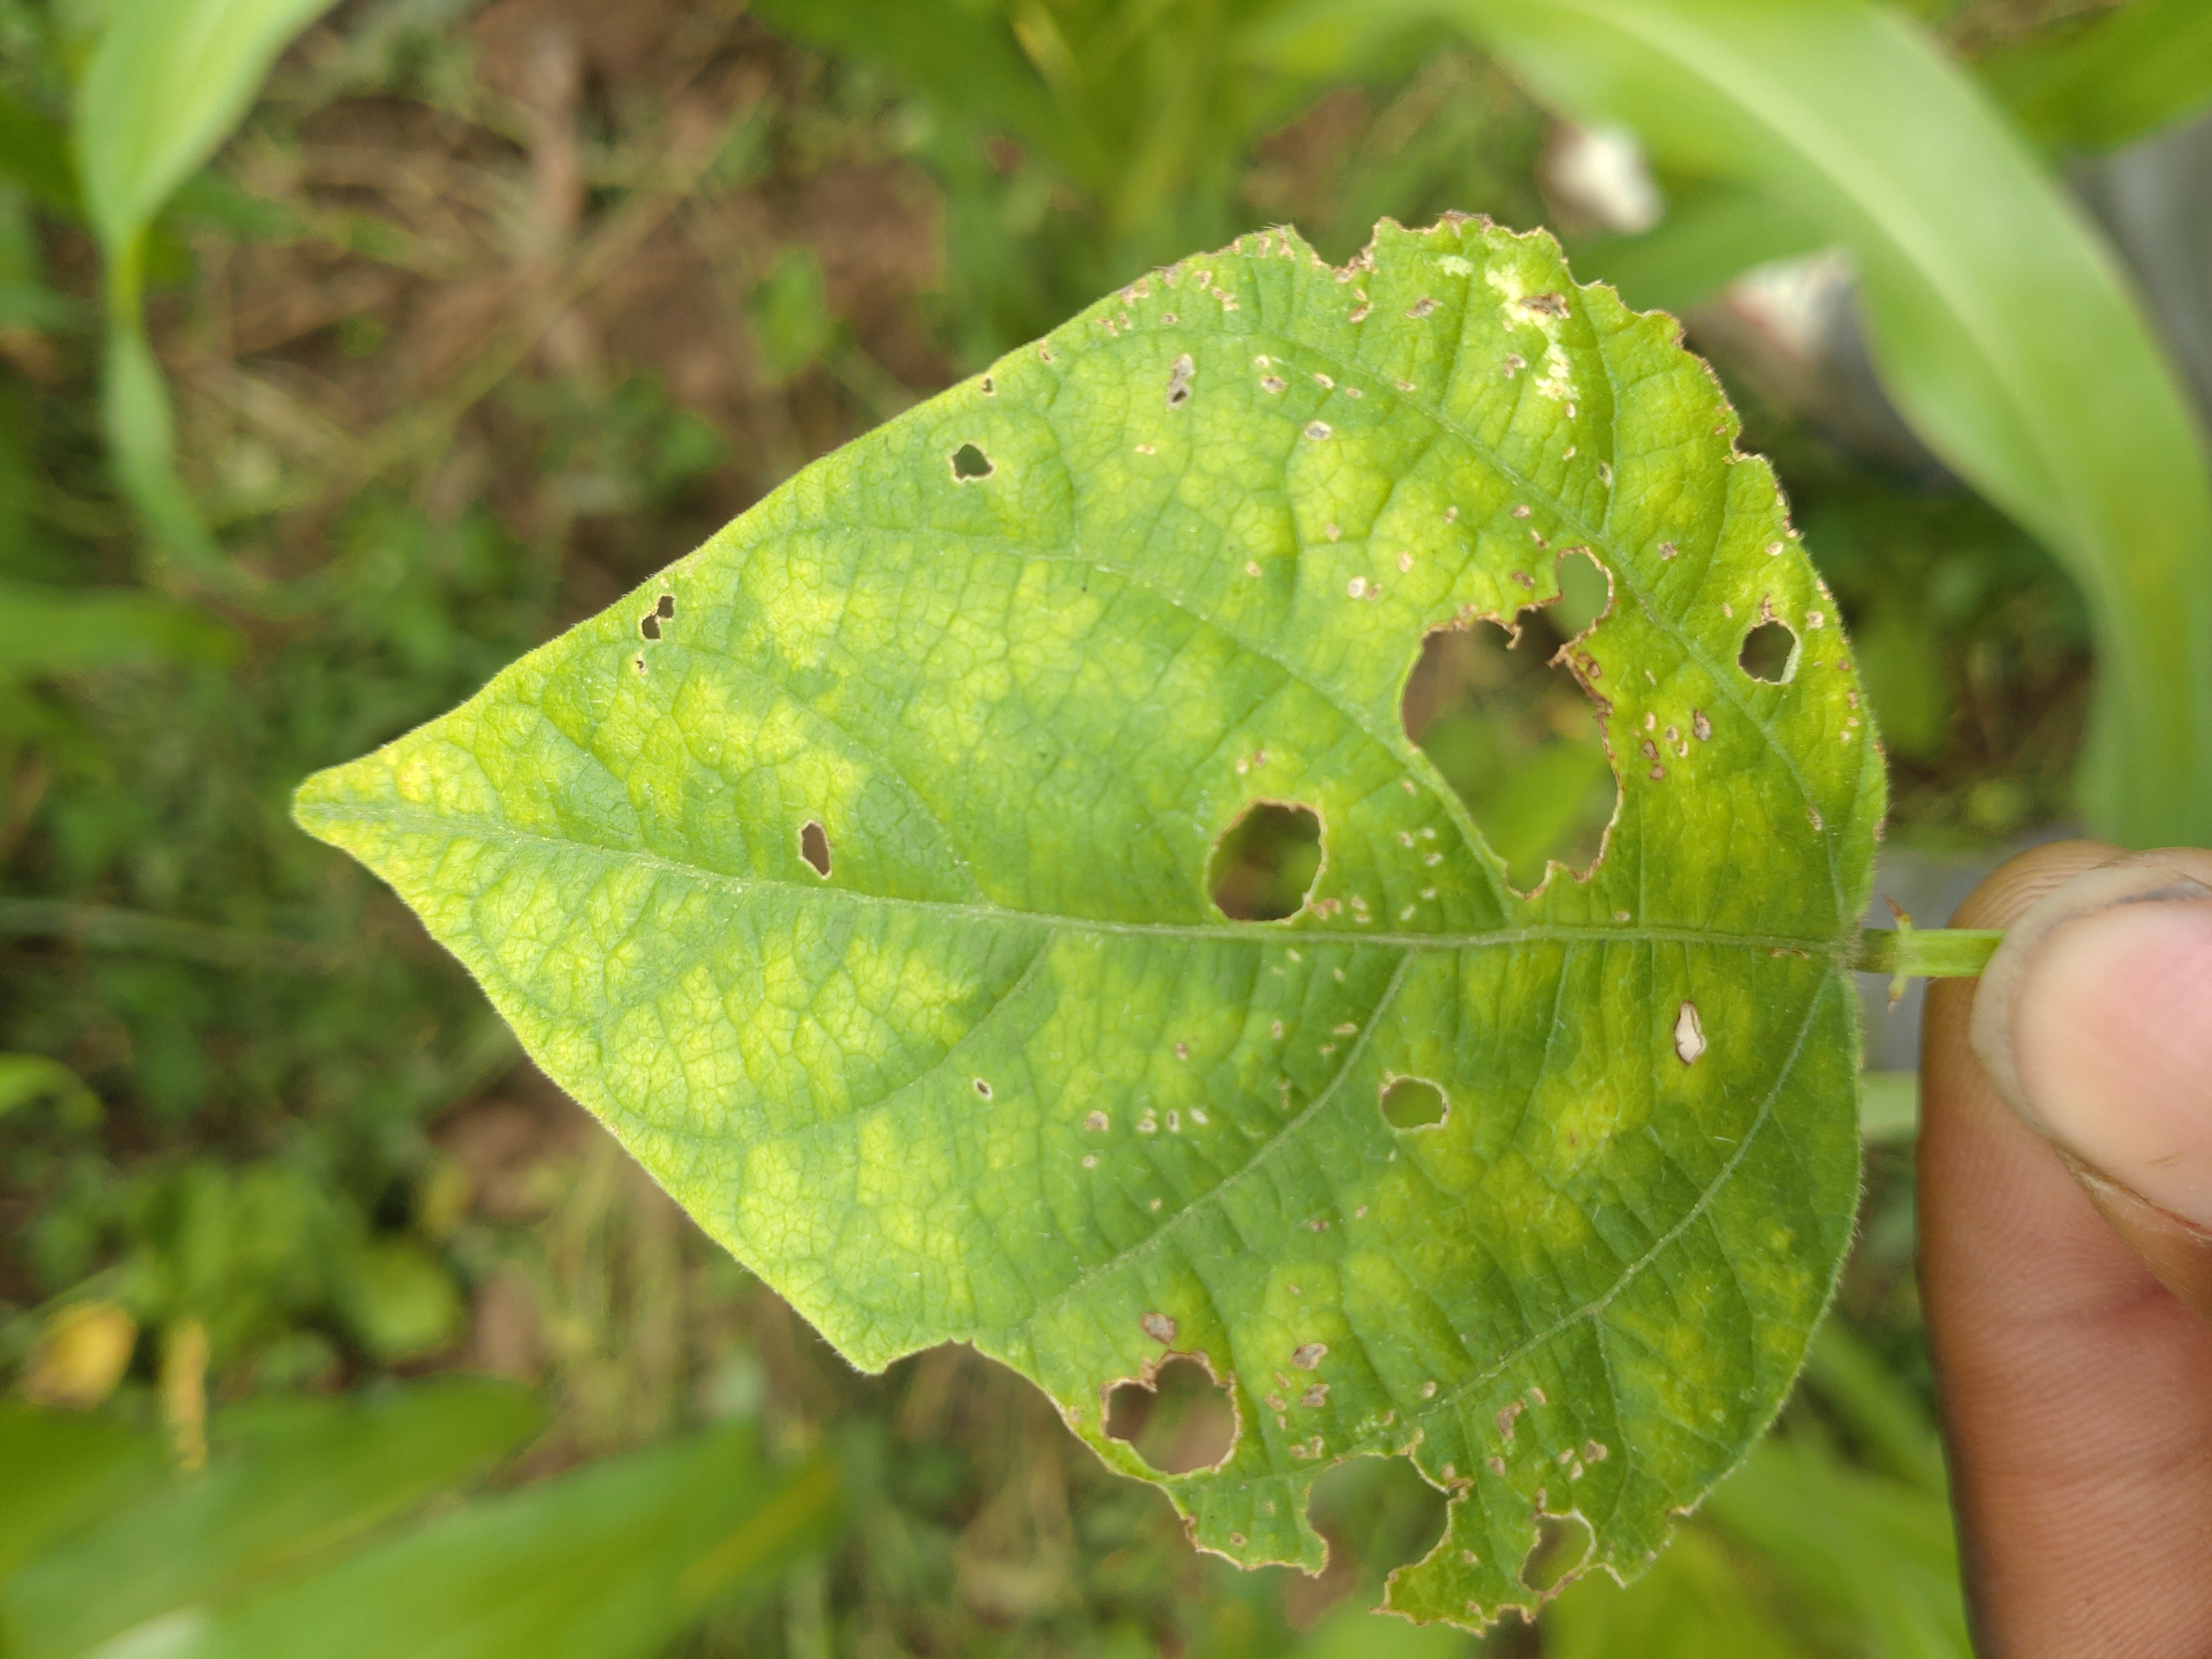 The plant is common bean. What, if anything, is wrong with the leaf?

rust
